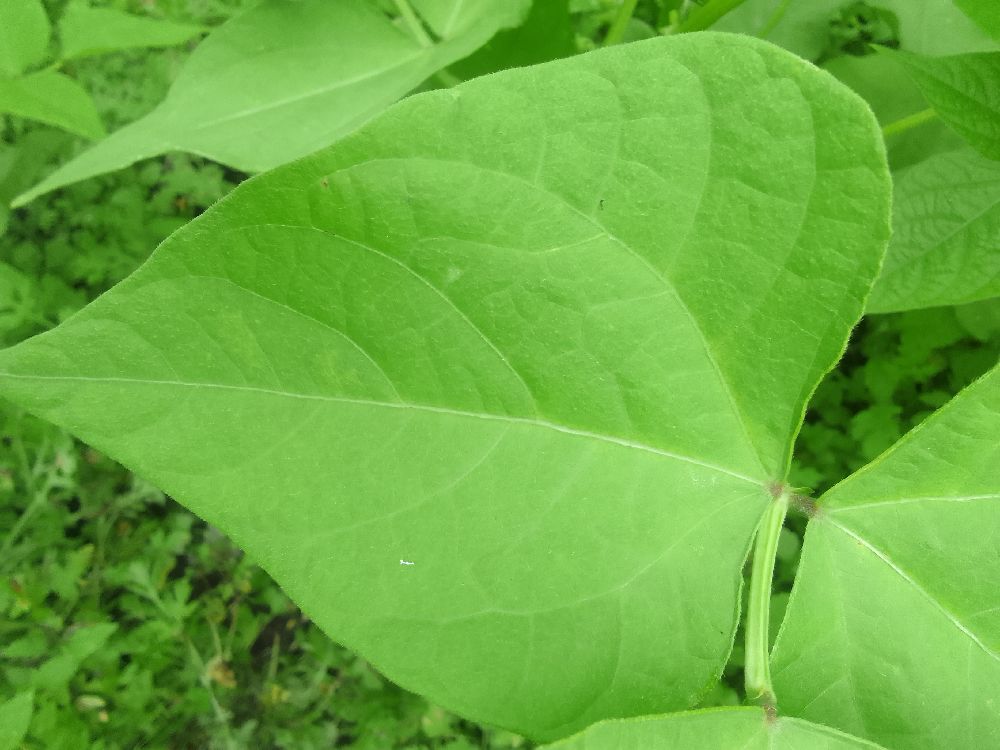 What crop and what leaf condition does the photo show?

common bean, healthy
